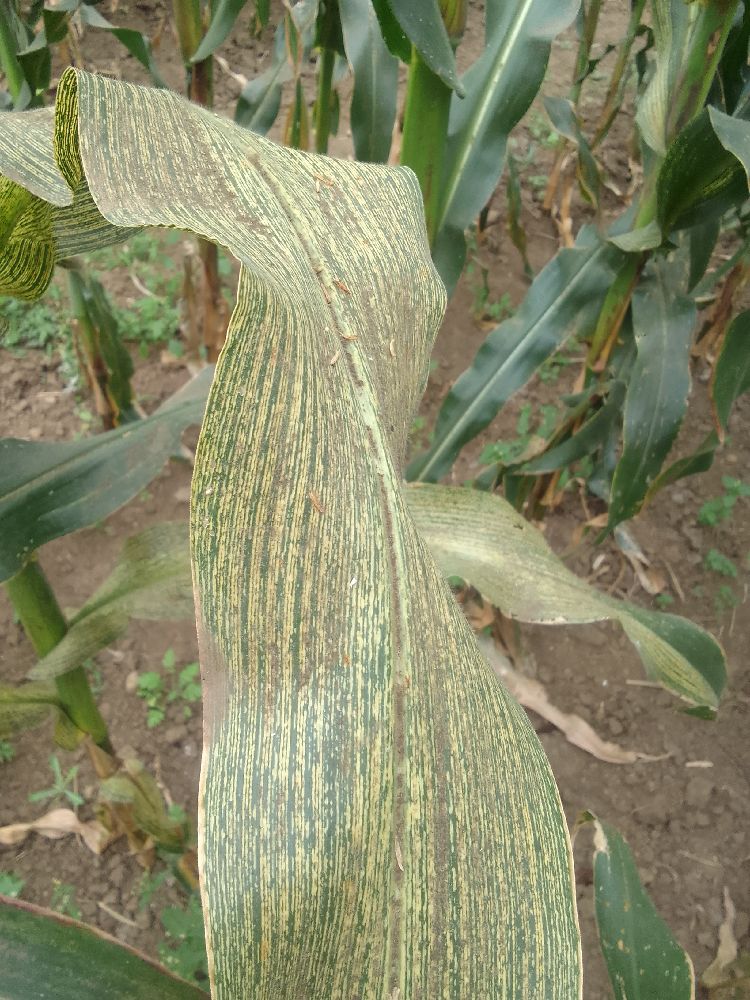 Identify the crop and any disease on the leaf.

maize, maize streak virus
